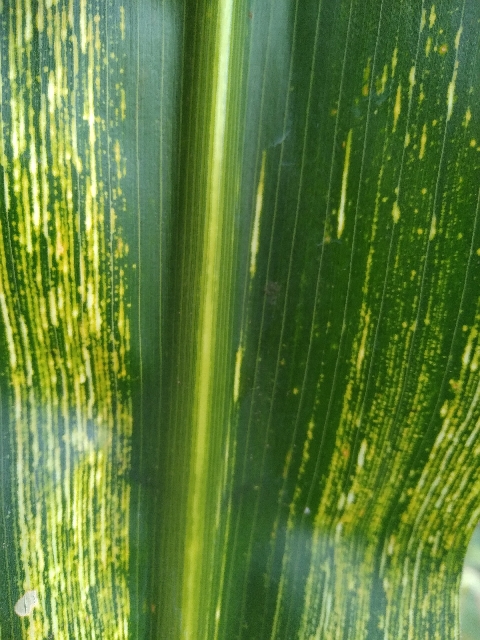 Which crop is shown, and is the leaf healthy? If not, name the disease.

maize, maize streak virus
